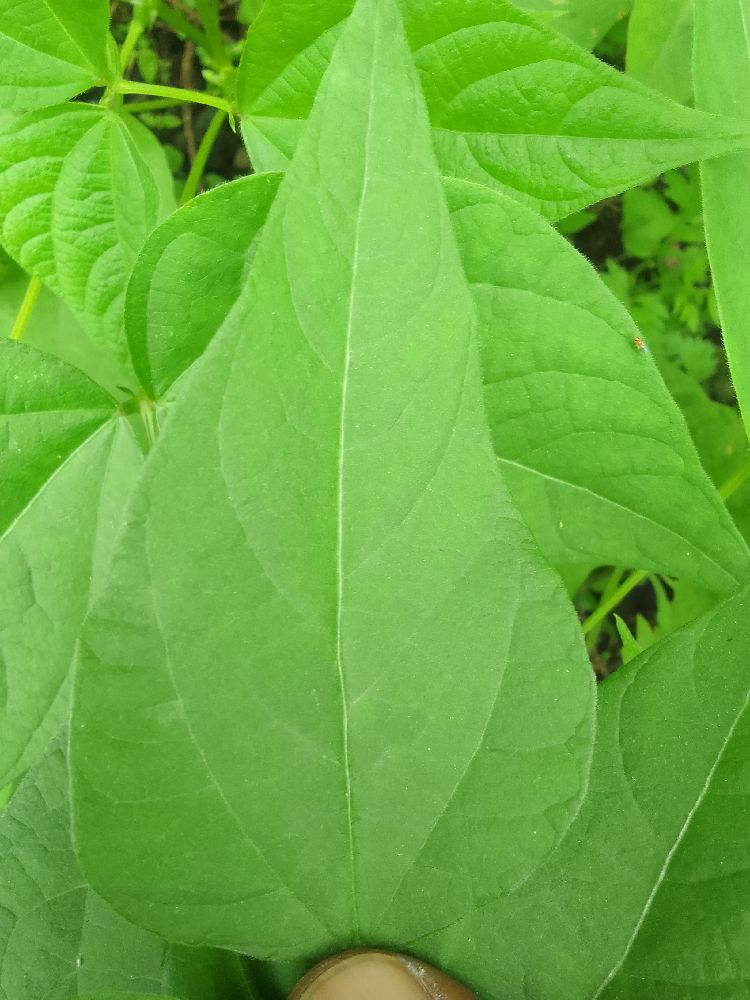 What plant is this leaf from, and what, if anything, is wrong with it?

common bean, healthy
